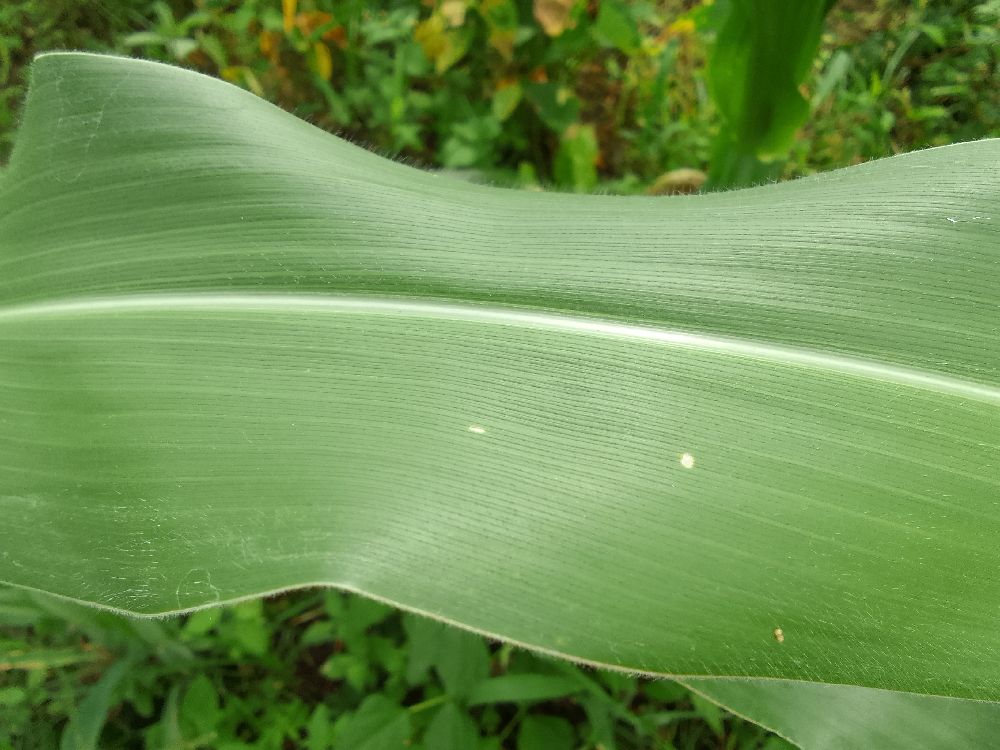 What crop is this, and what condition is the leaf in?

maize, healthy
